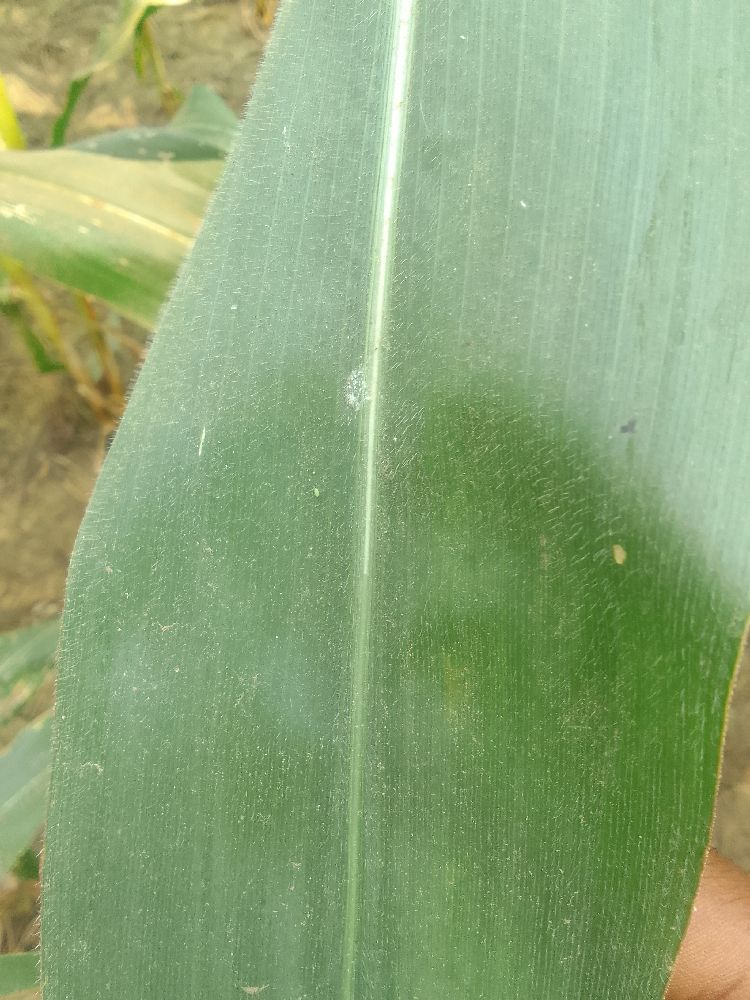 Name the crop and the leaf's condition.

maize, healthy
